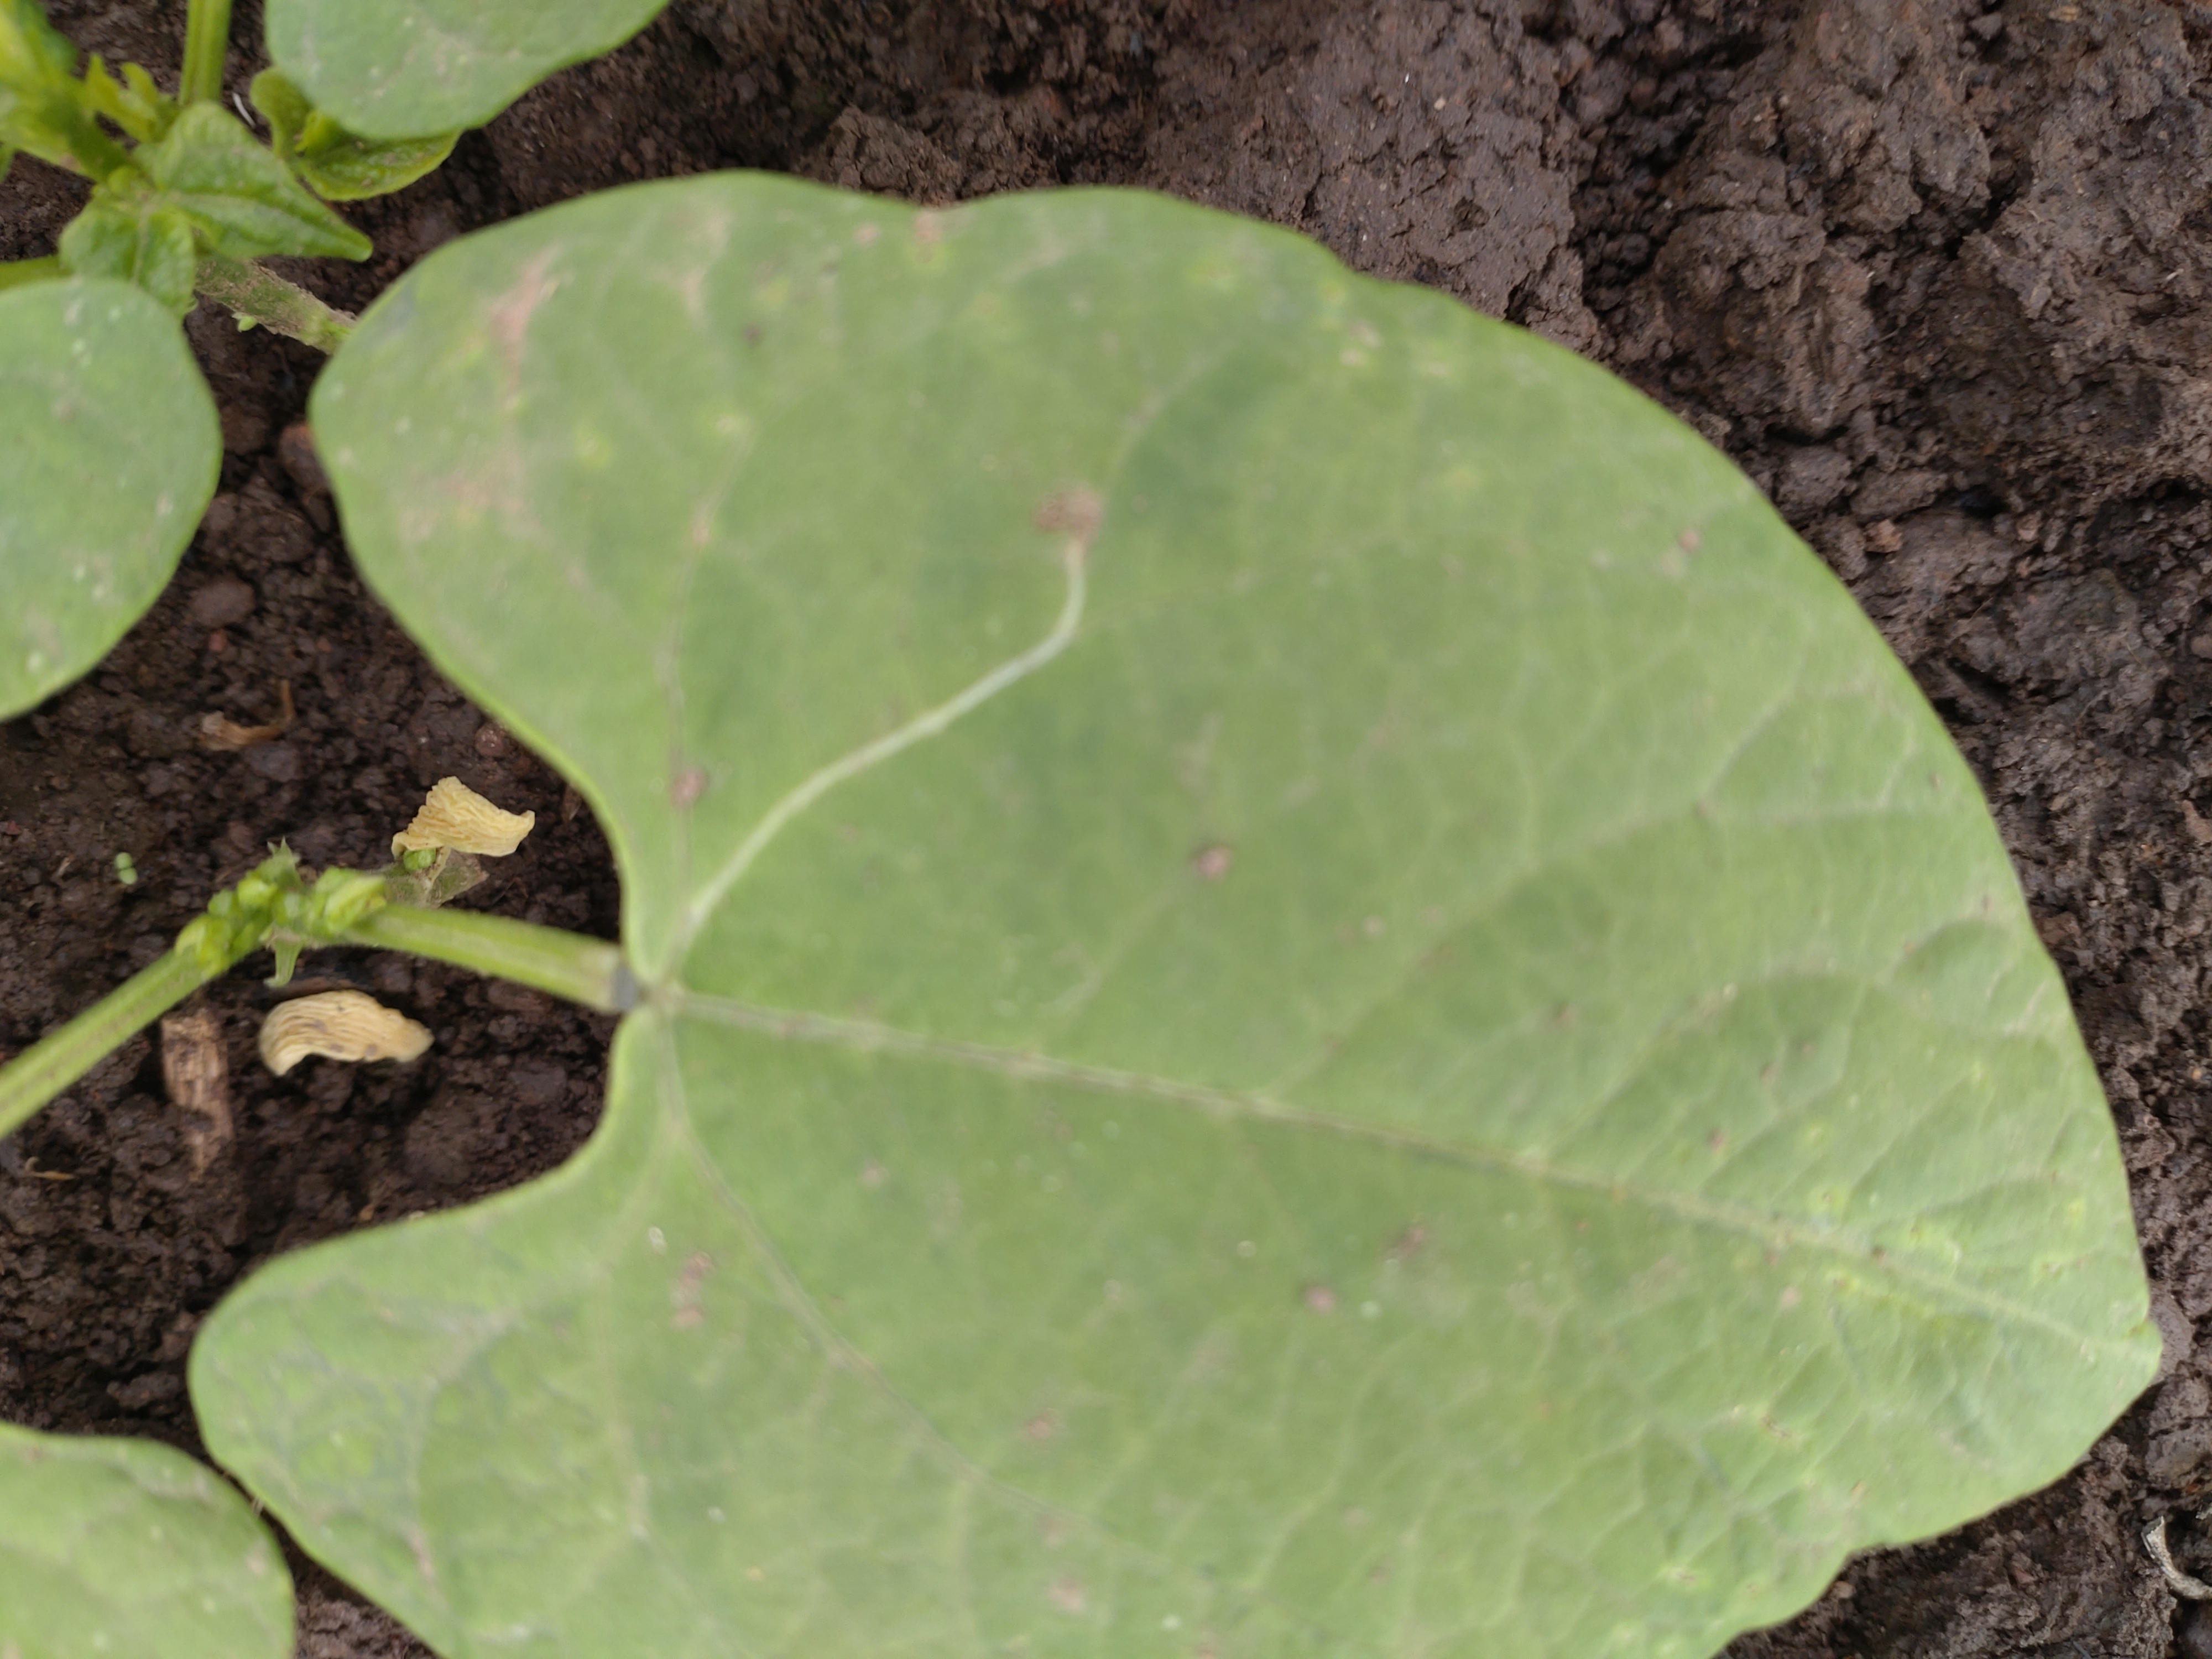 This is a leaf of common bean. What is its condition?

healthy
